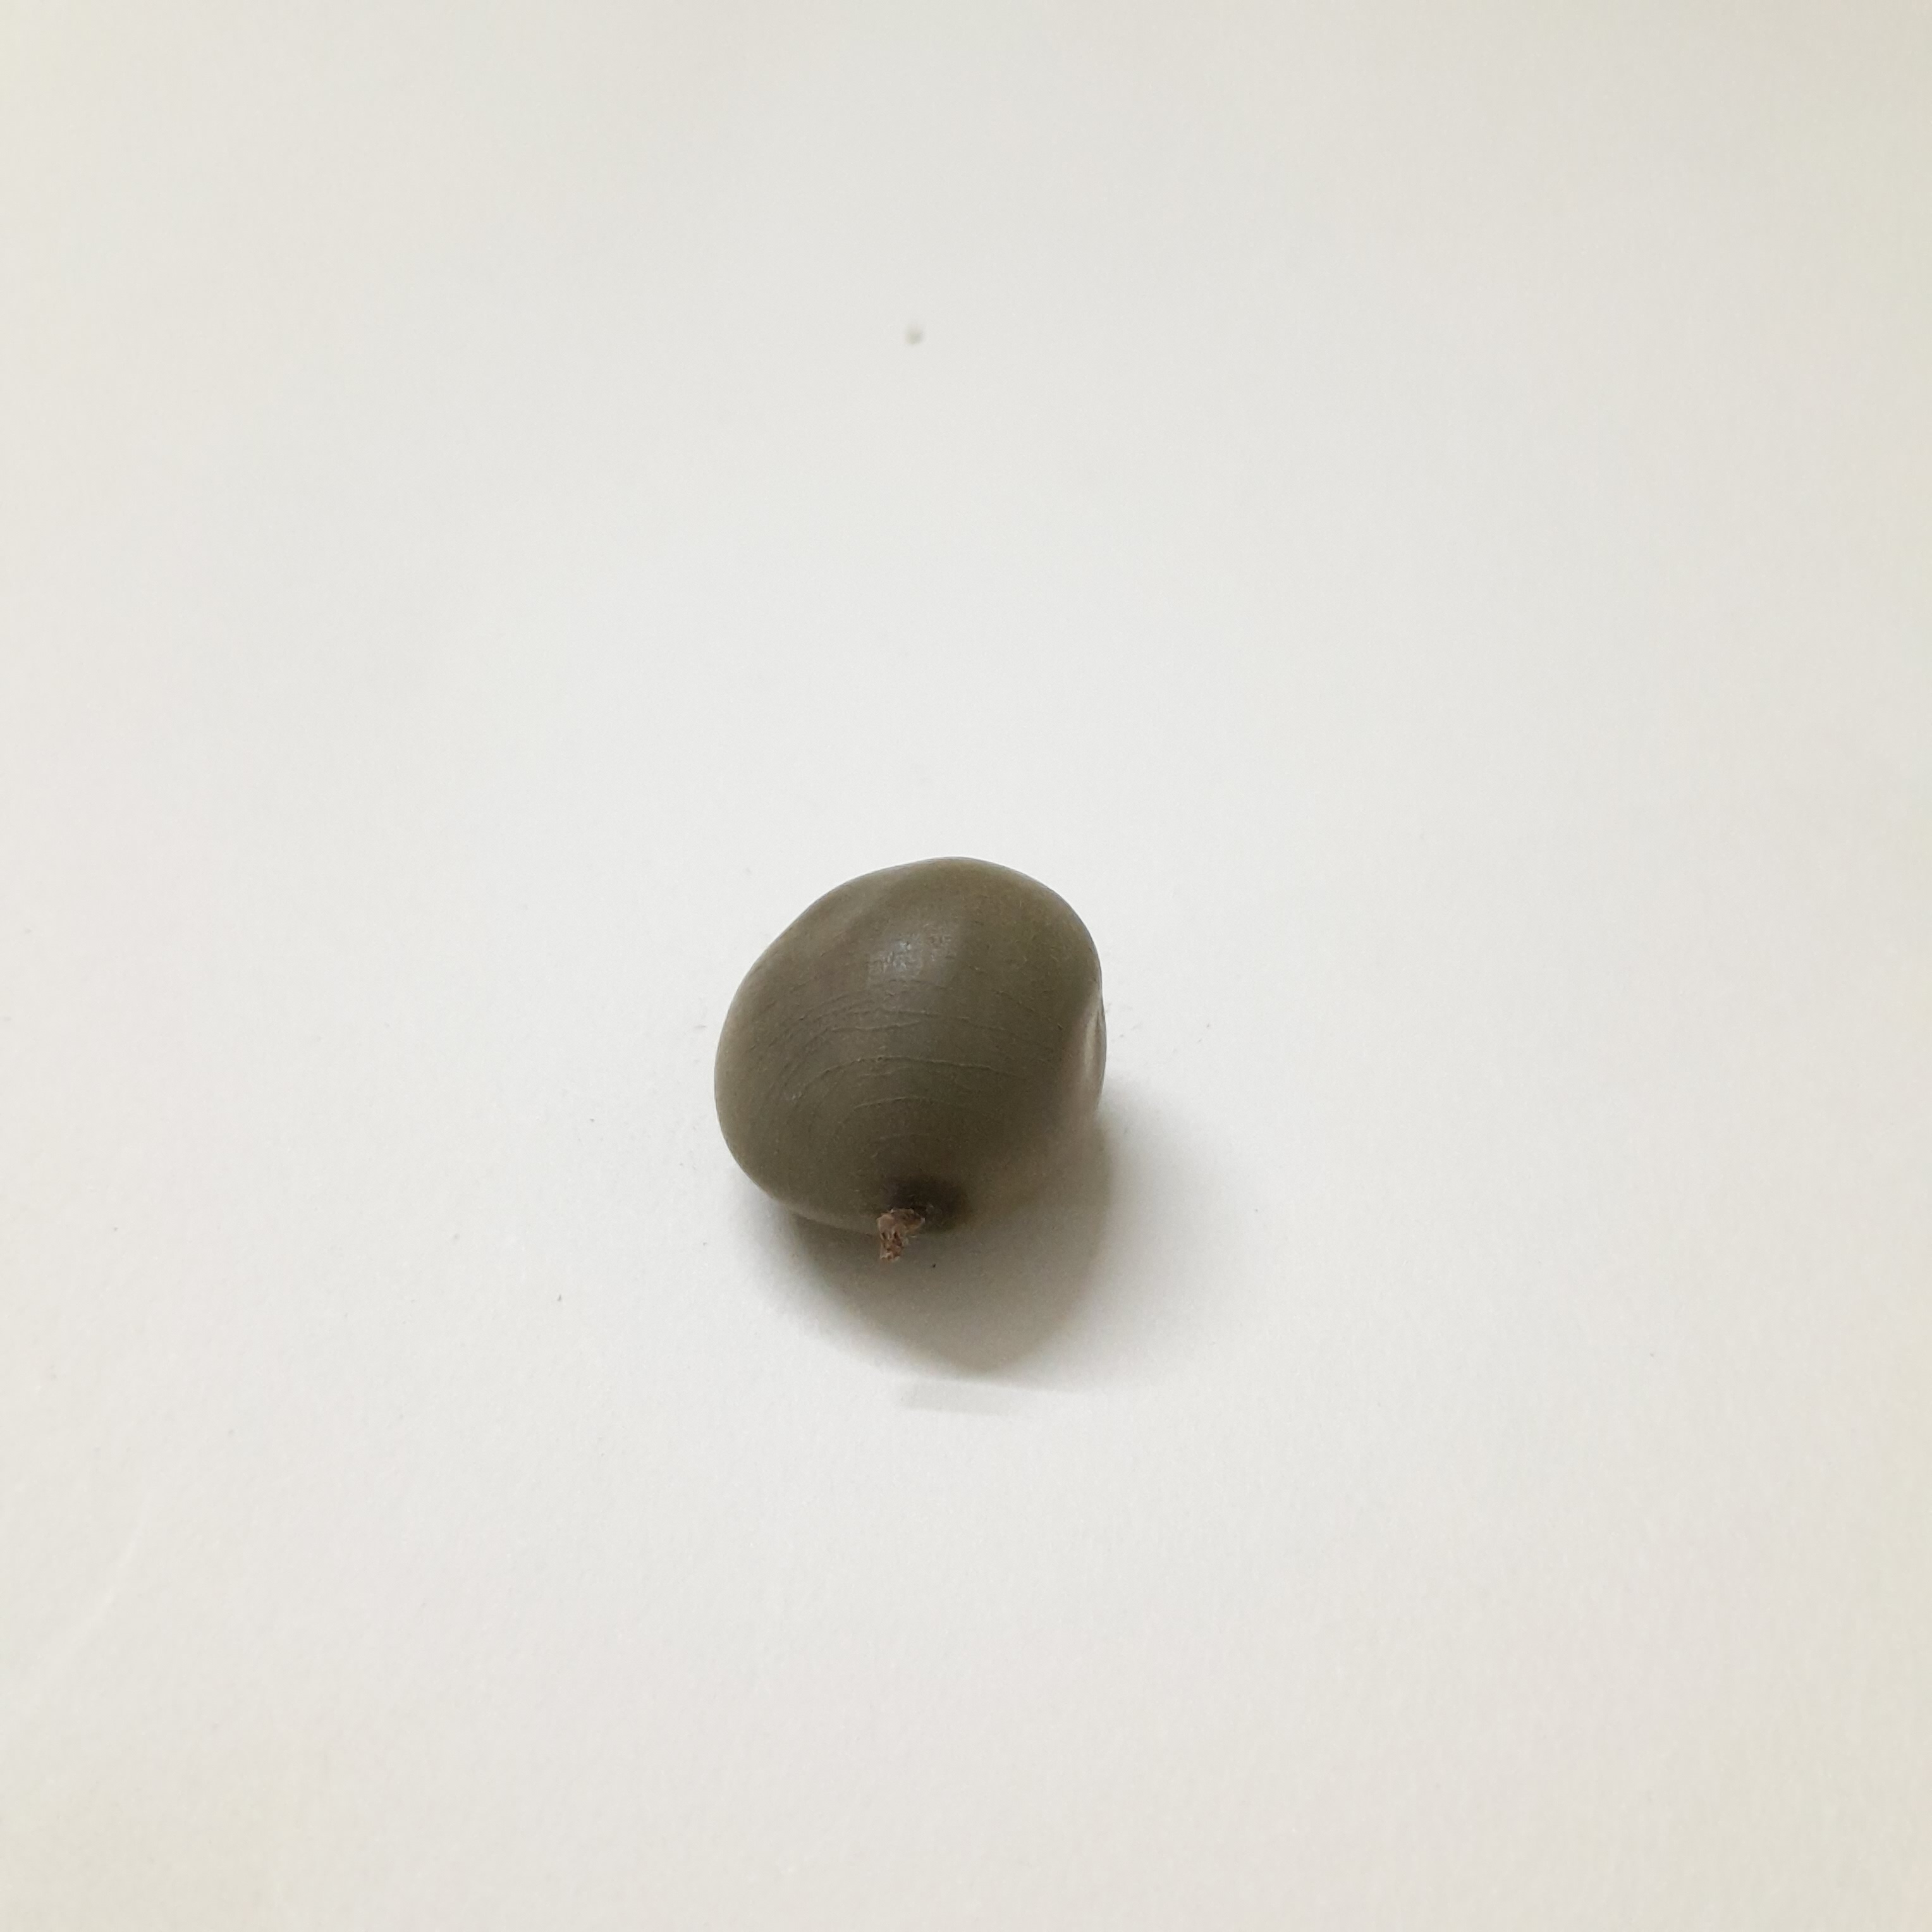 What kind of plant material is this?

sagargota
